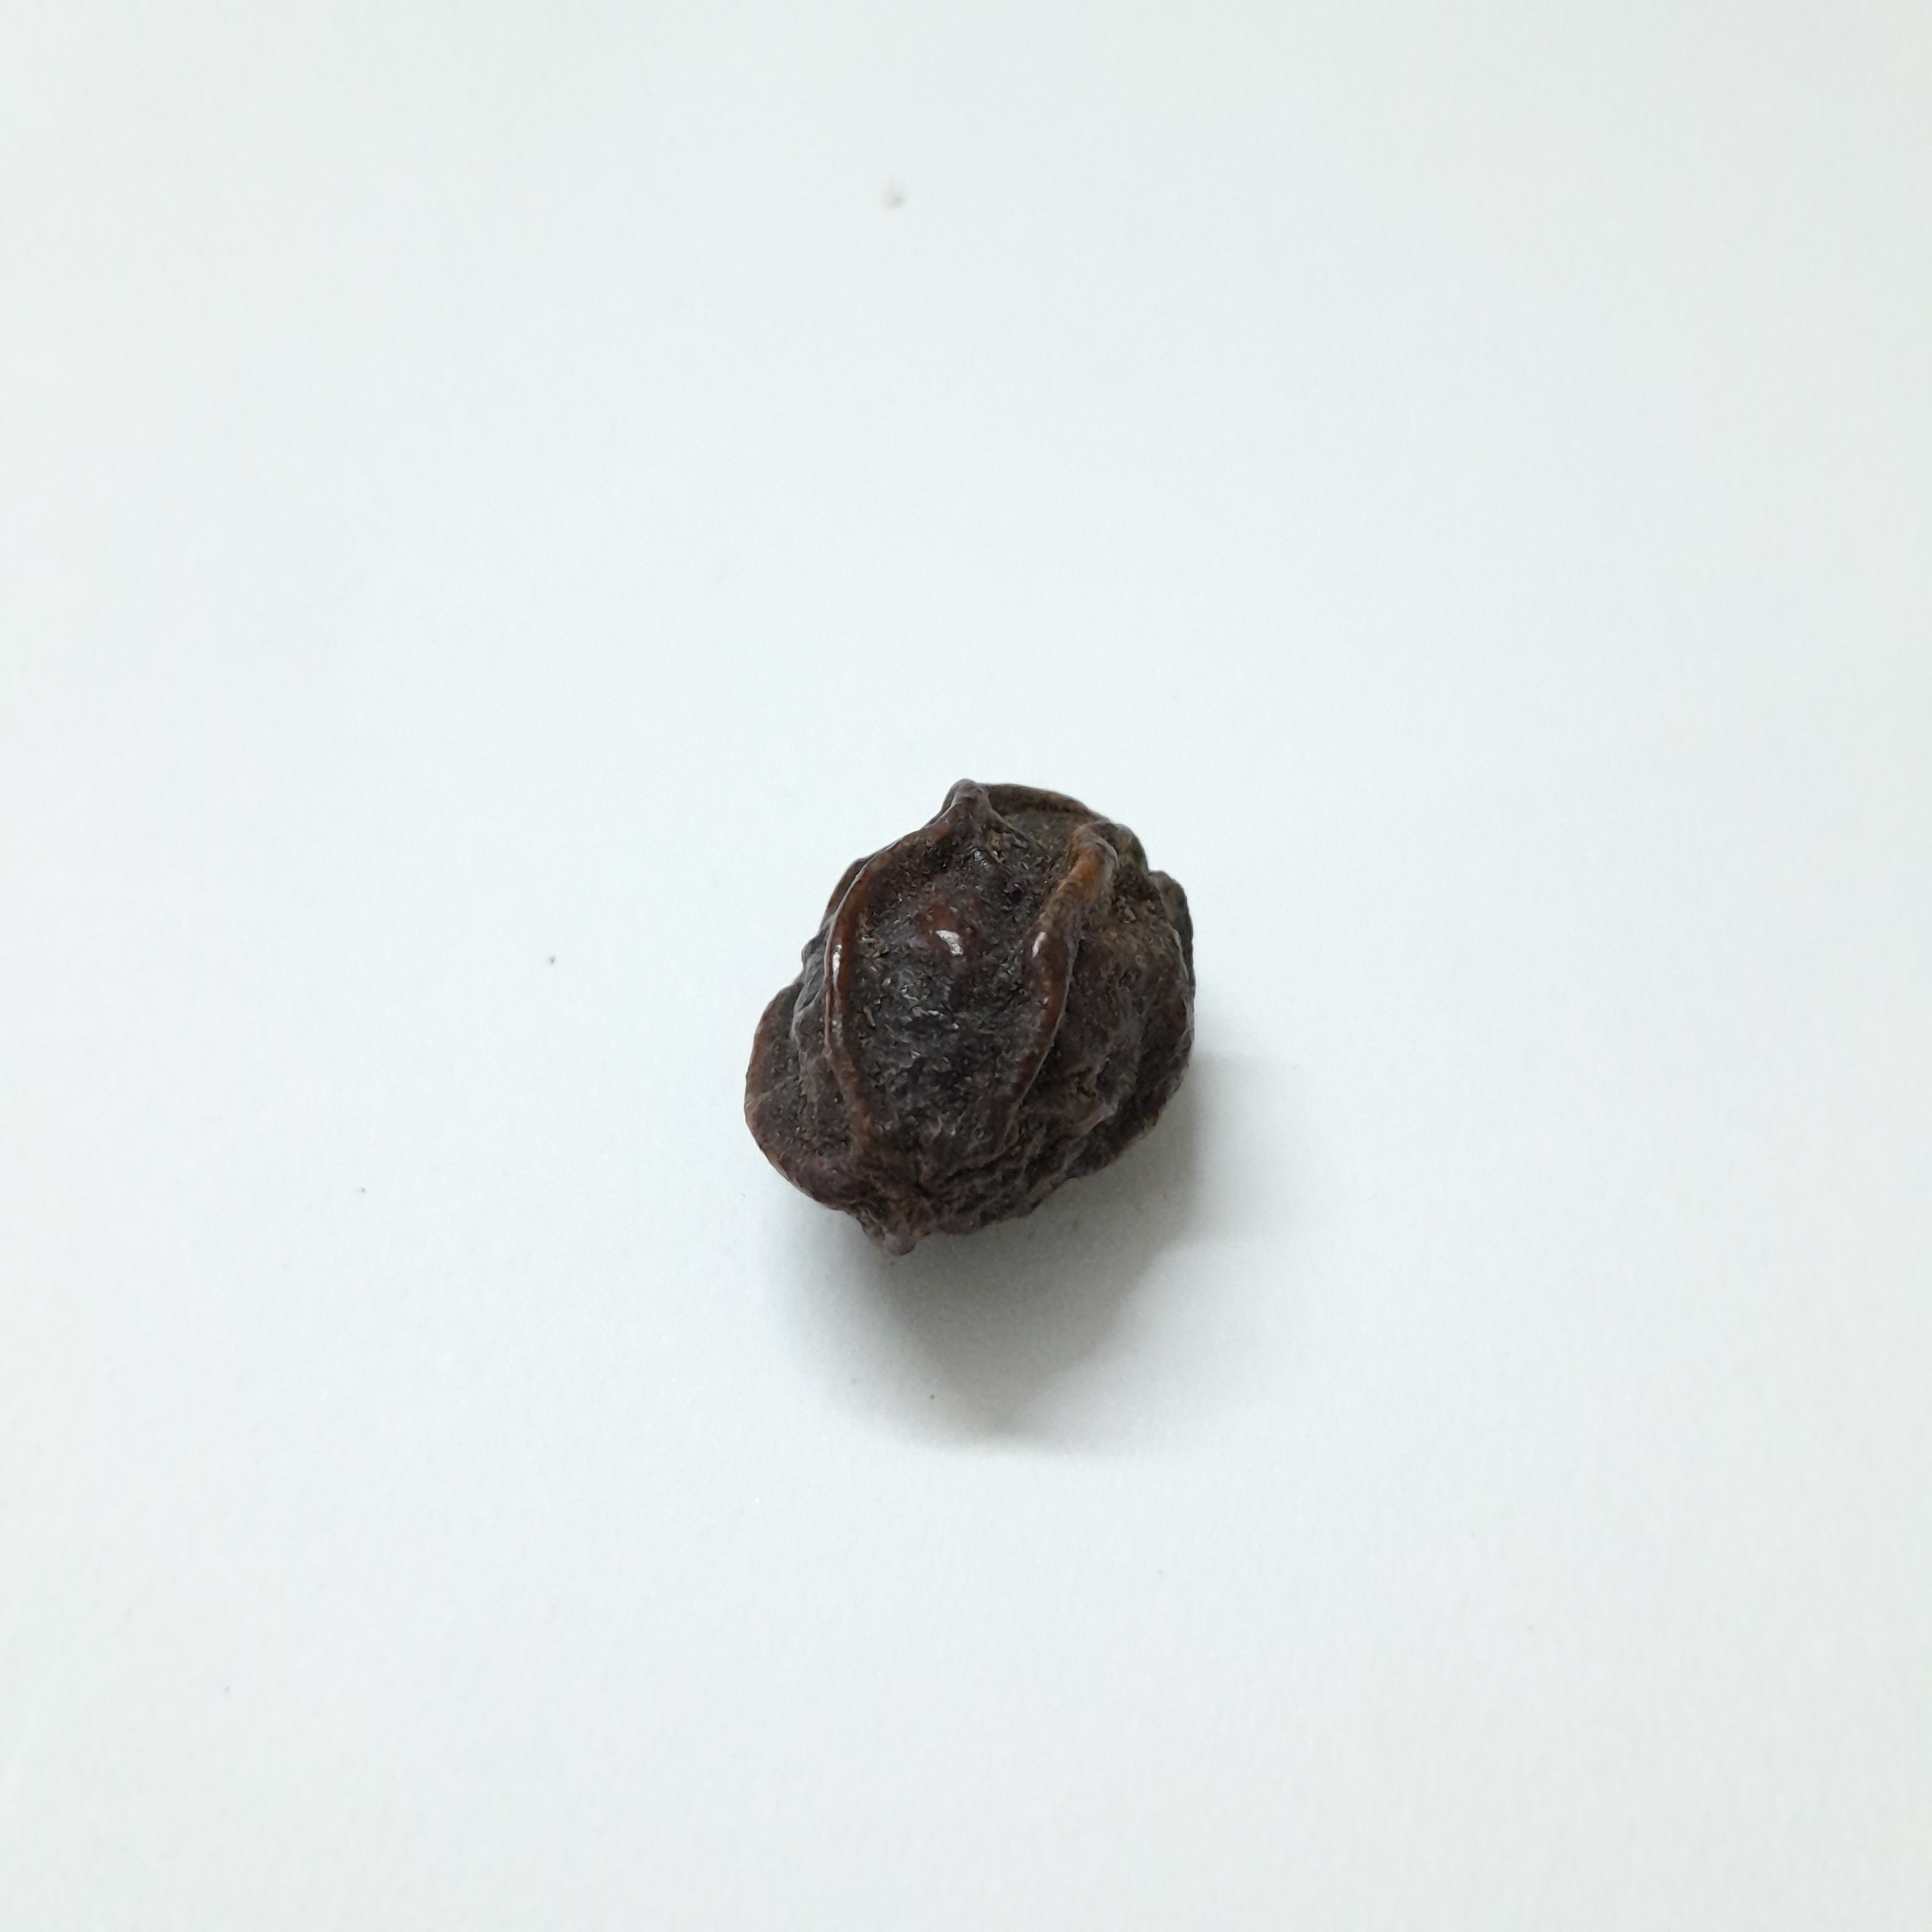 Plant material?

kadukharik
